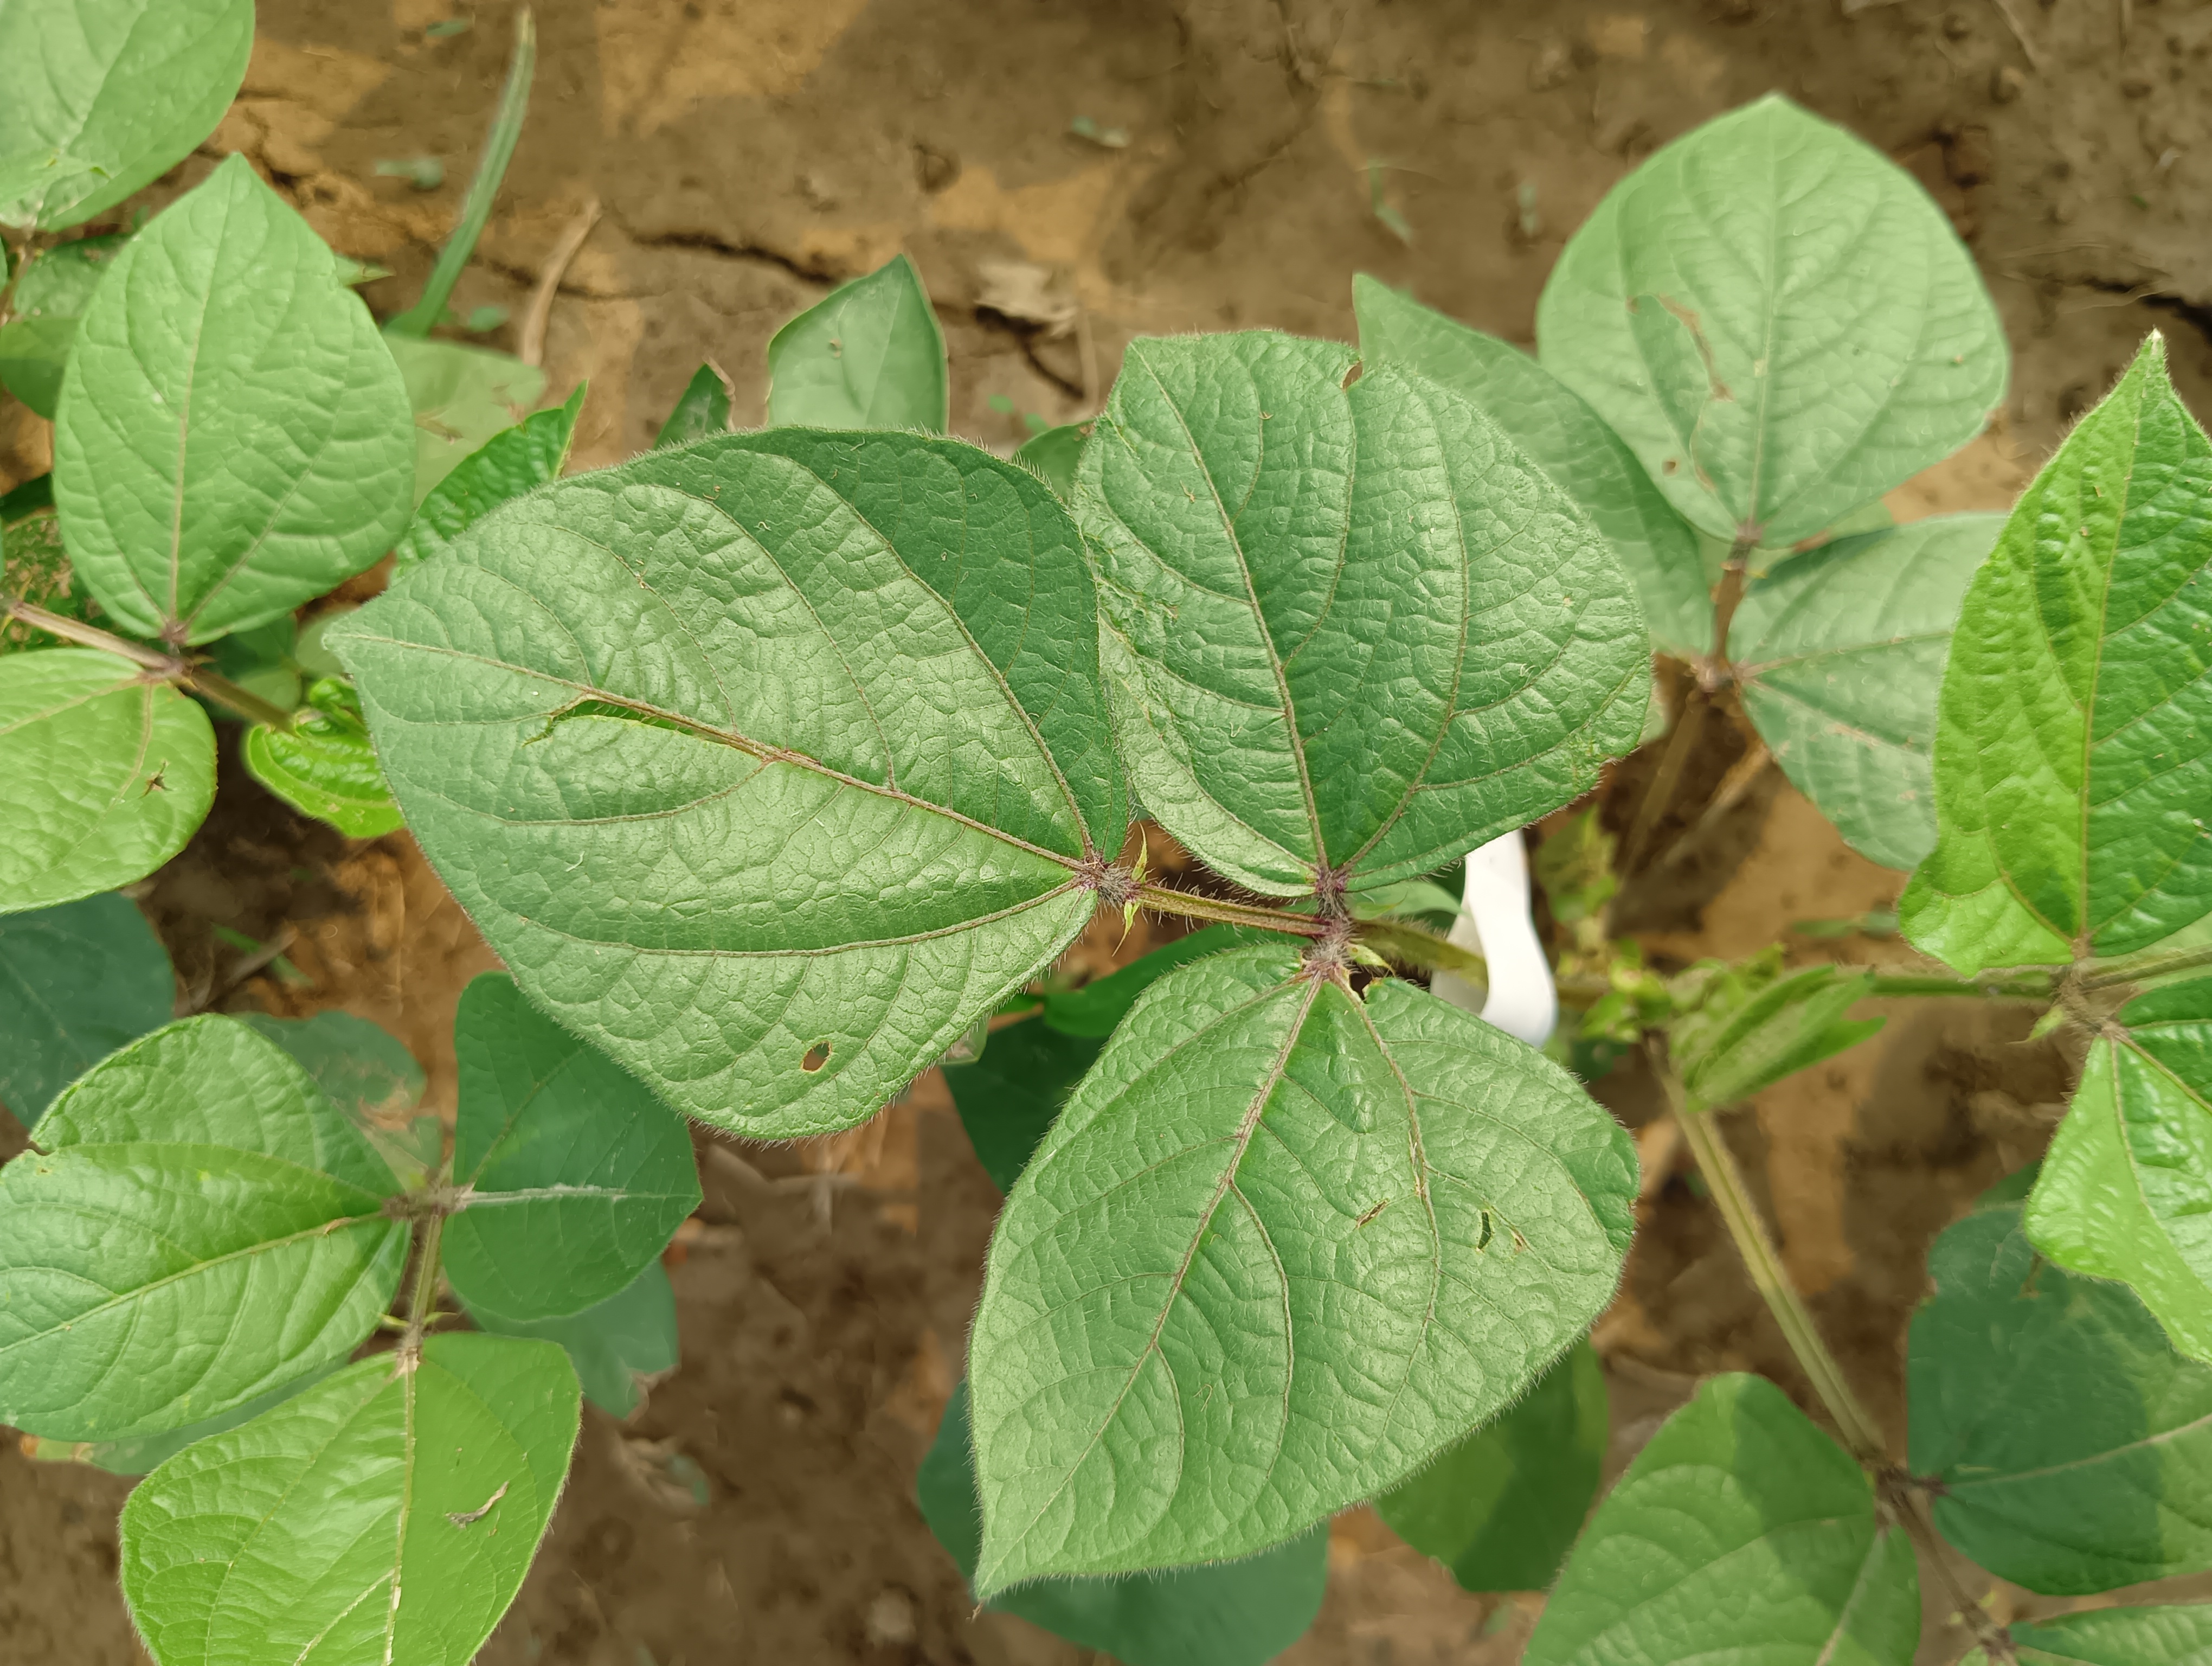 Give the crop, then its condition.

mungbean, healthy
